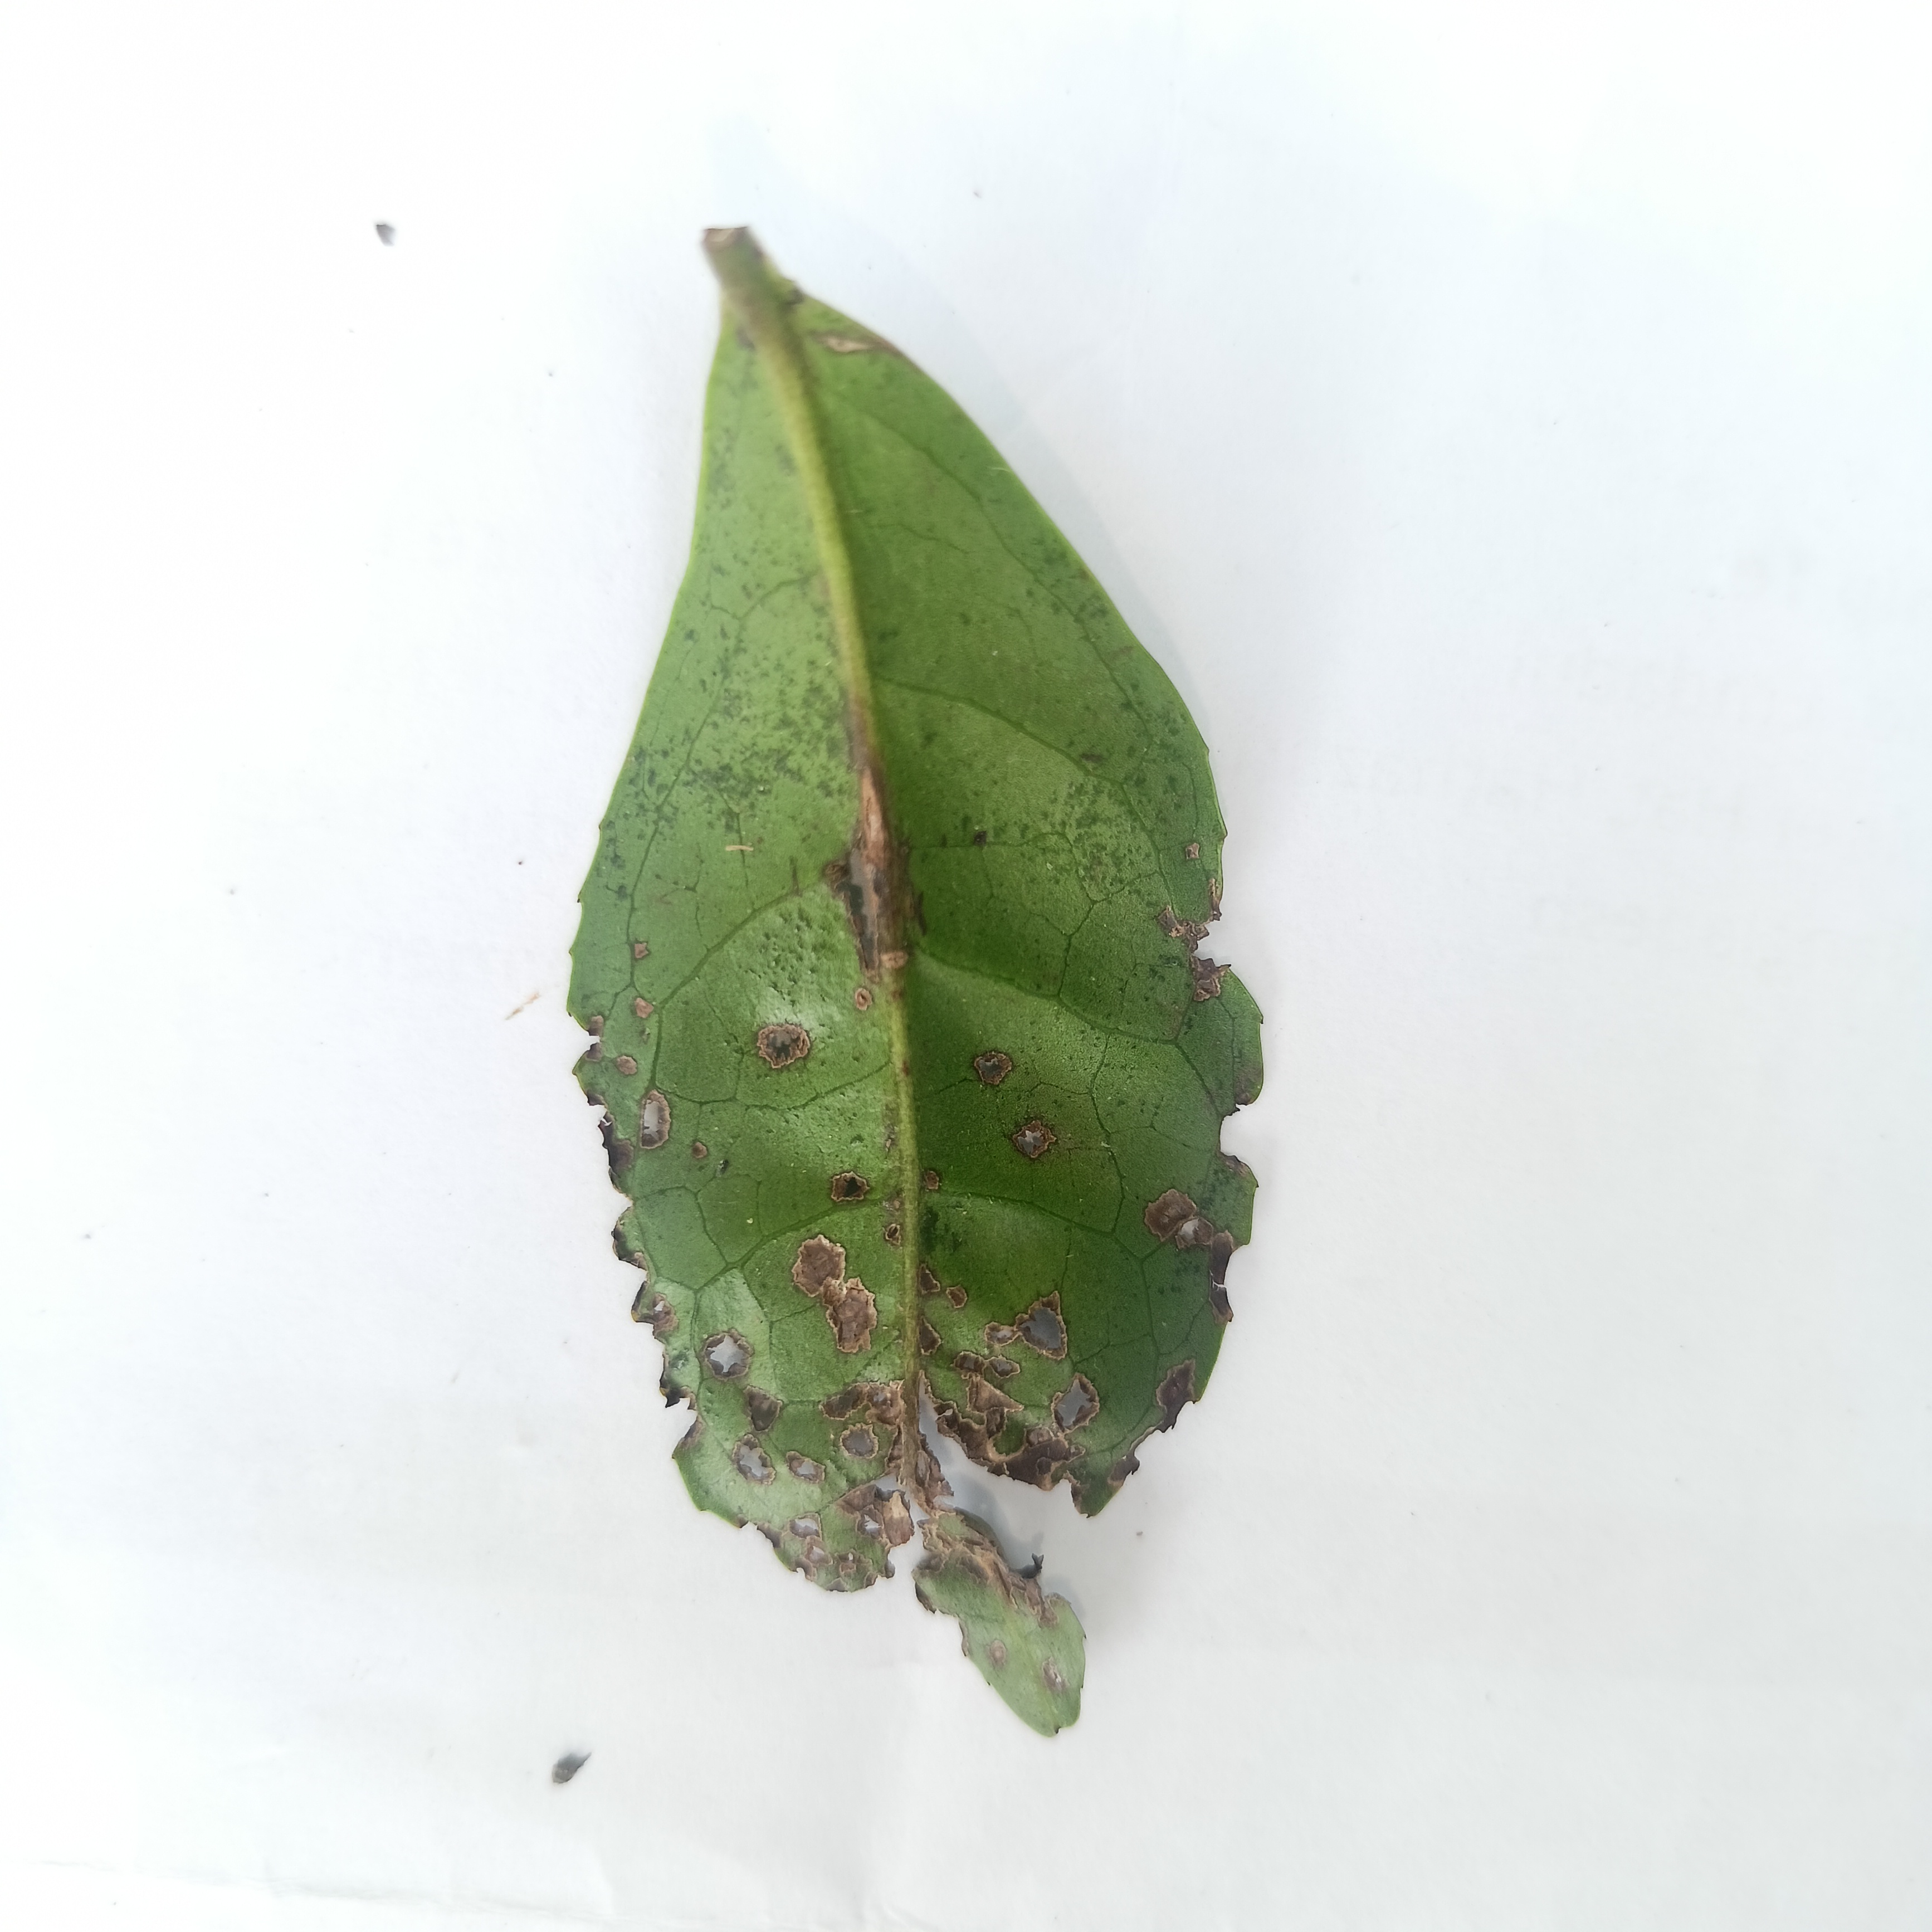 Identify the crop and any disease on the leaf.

tea, helopeltis
